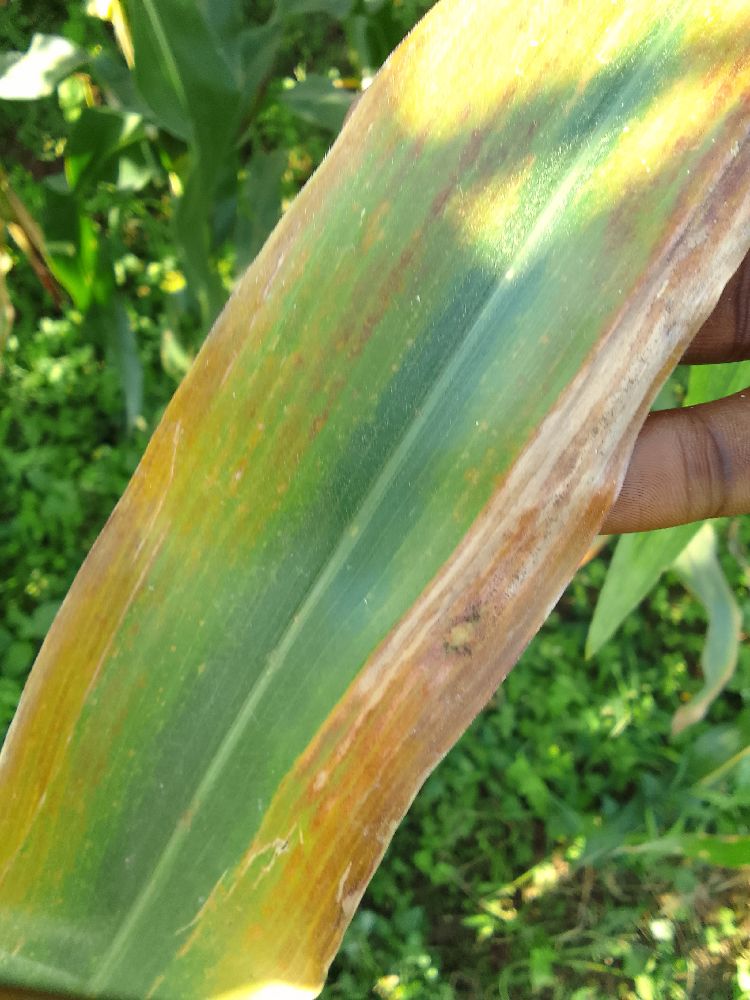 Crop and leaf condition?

maize, maize lethal necrosis
